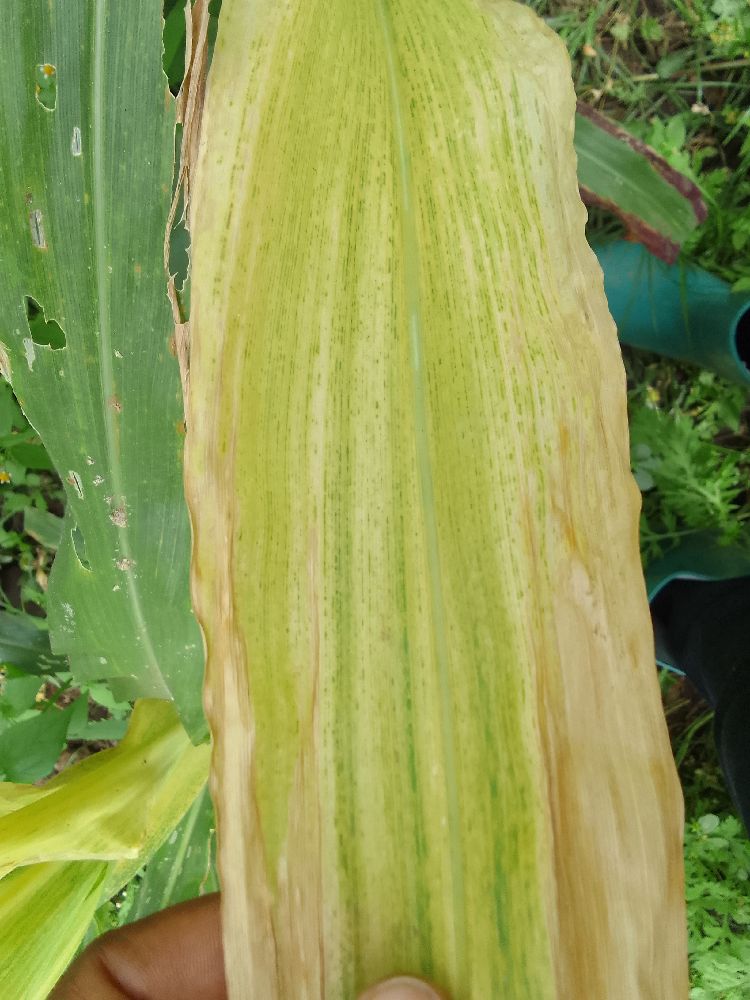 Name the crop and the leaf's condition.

maize, maize lethal necrosis
